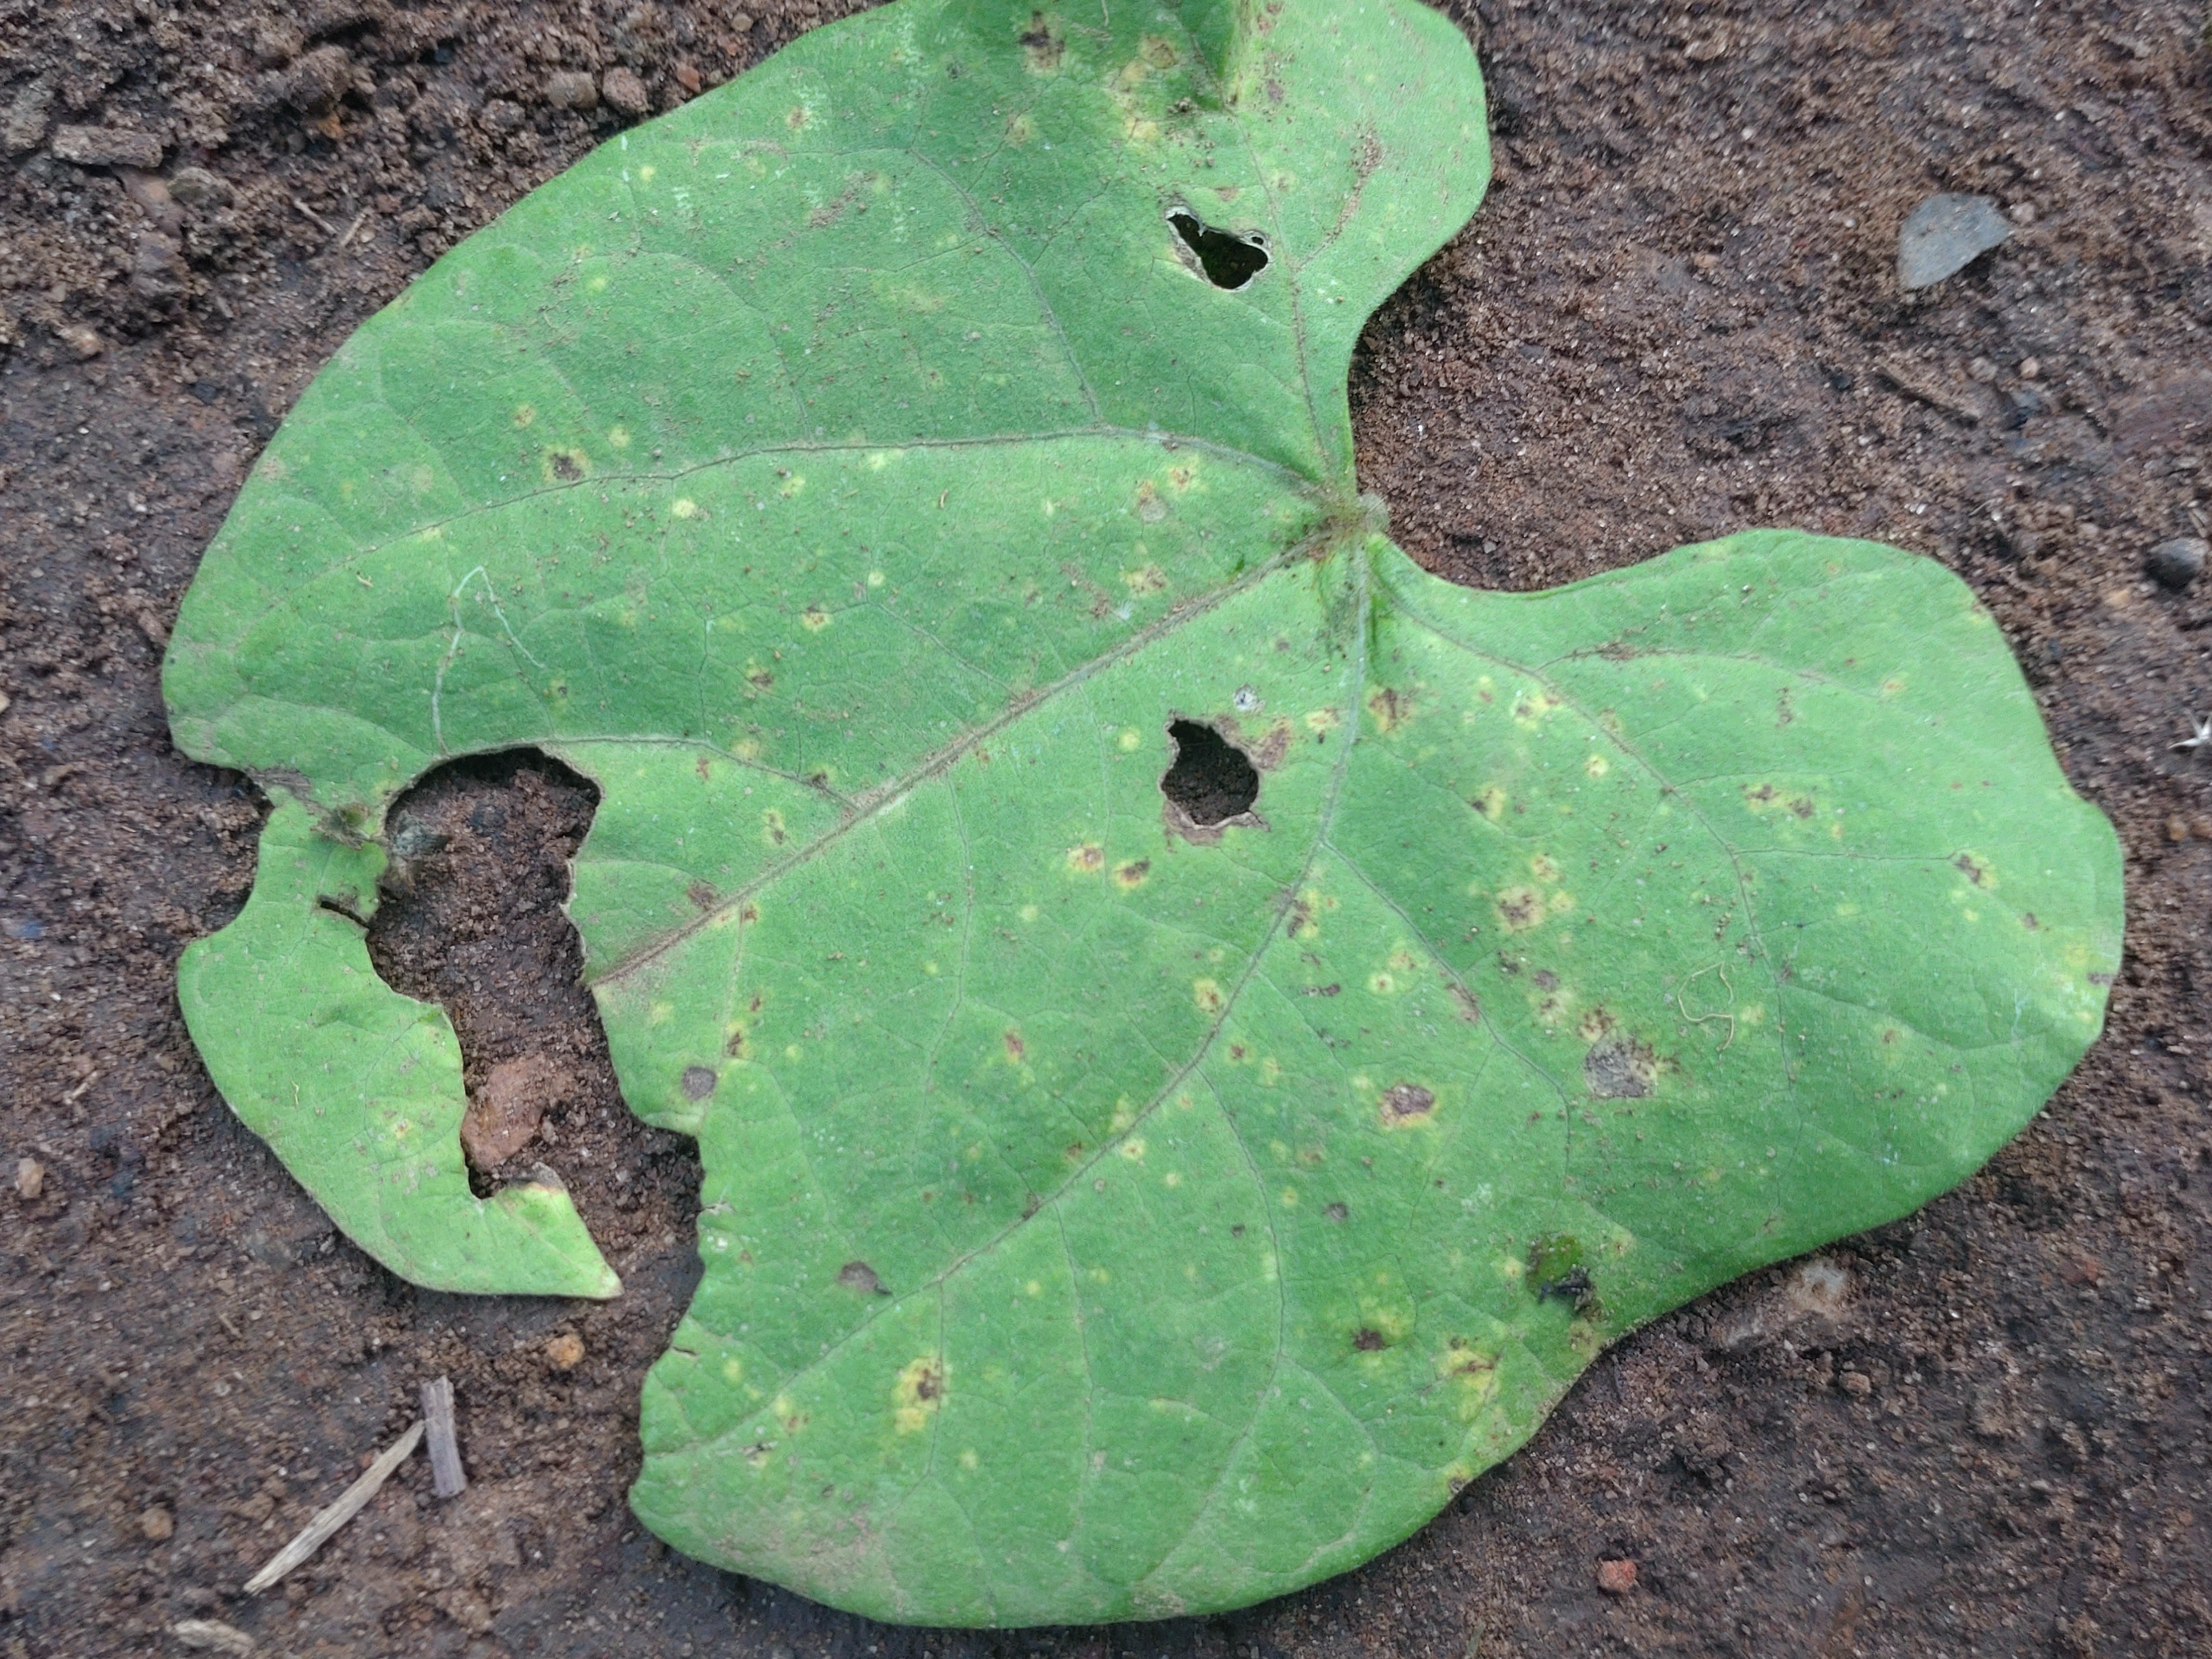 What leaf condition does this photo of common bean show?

anthracnose
